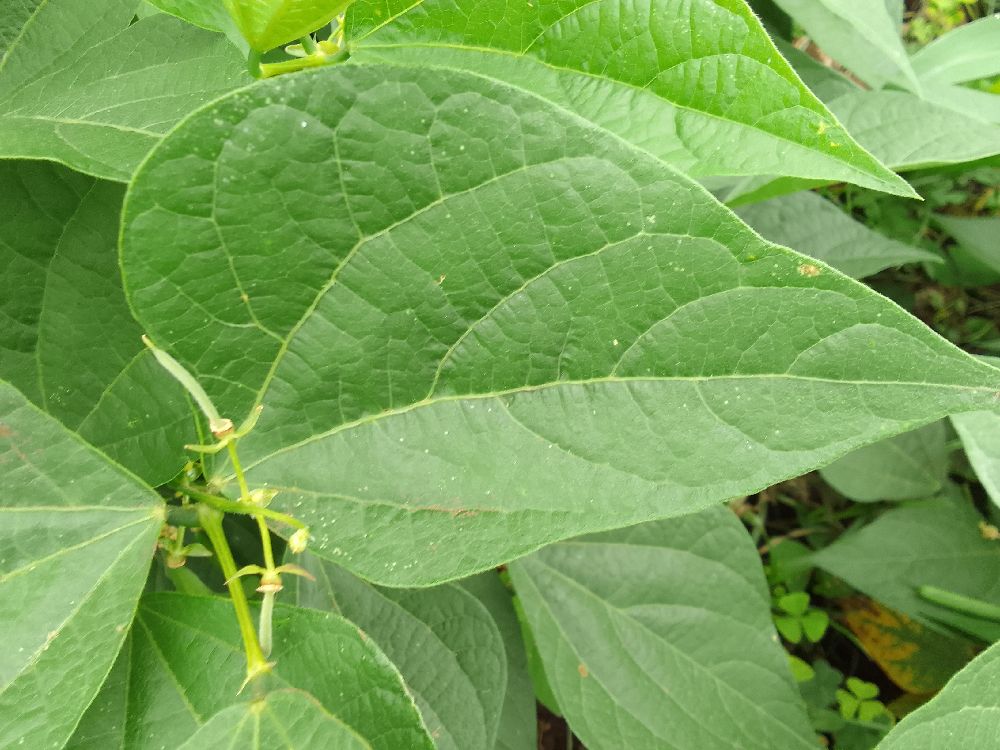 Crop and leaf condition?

common bean, healthy
